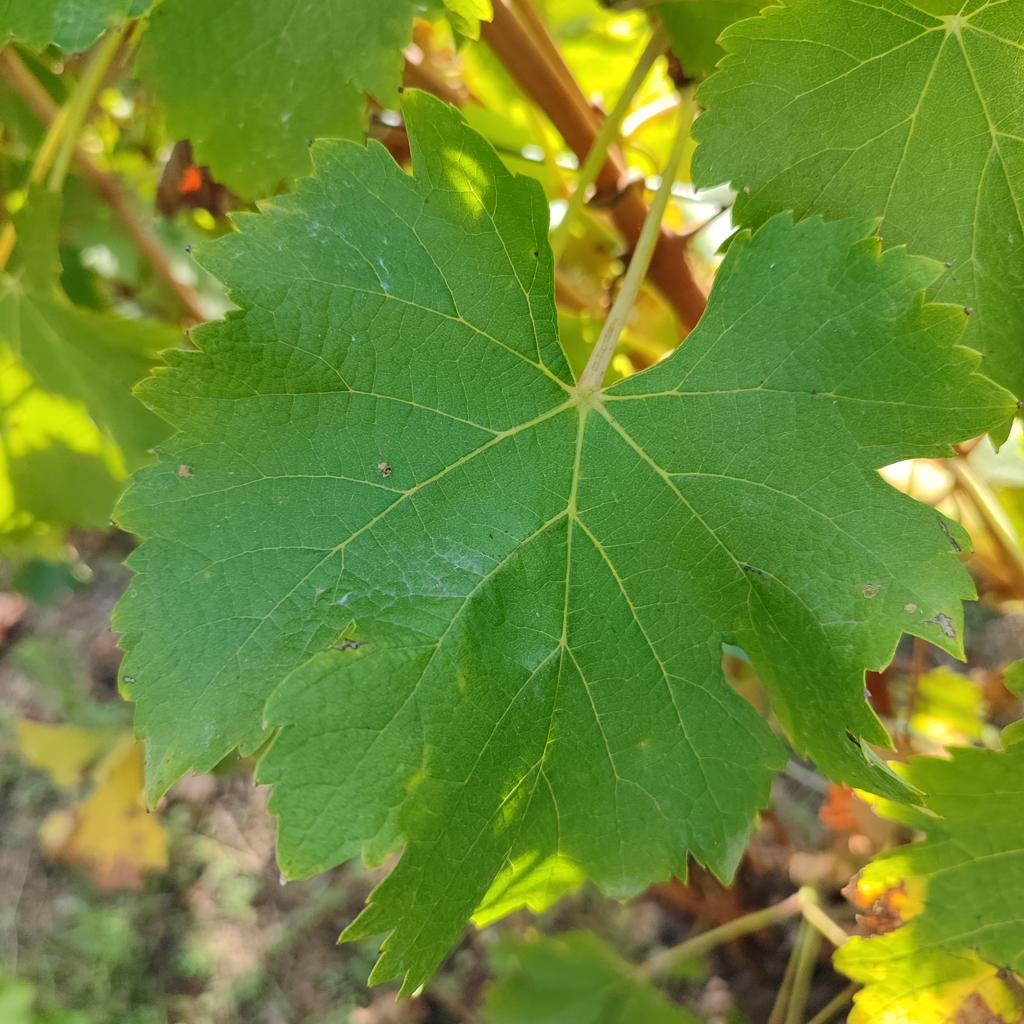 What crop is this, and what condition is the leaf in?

grapevine, powdery mildew
